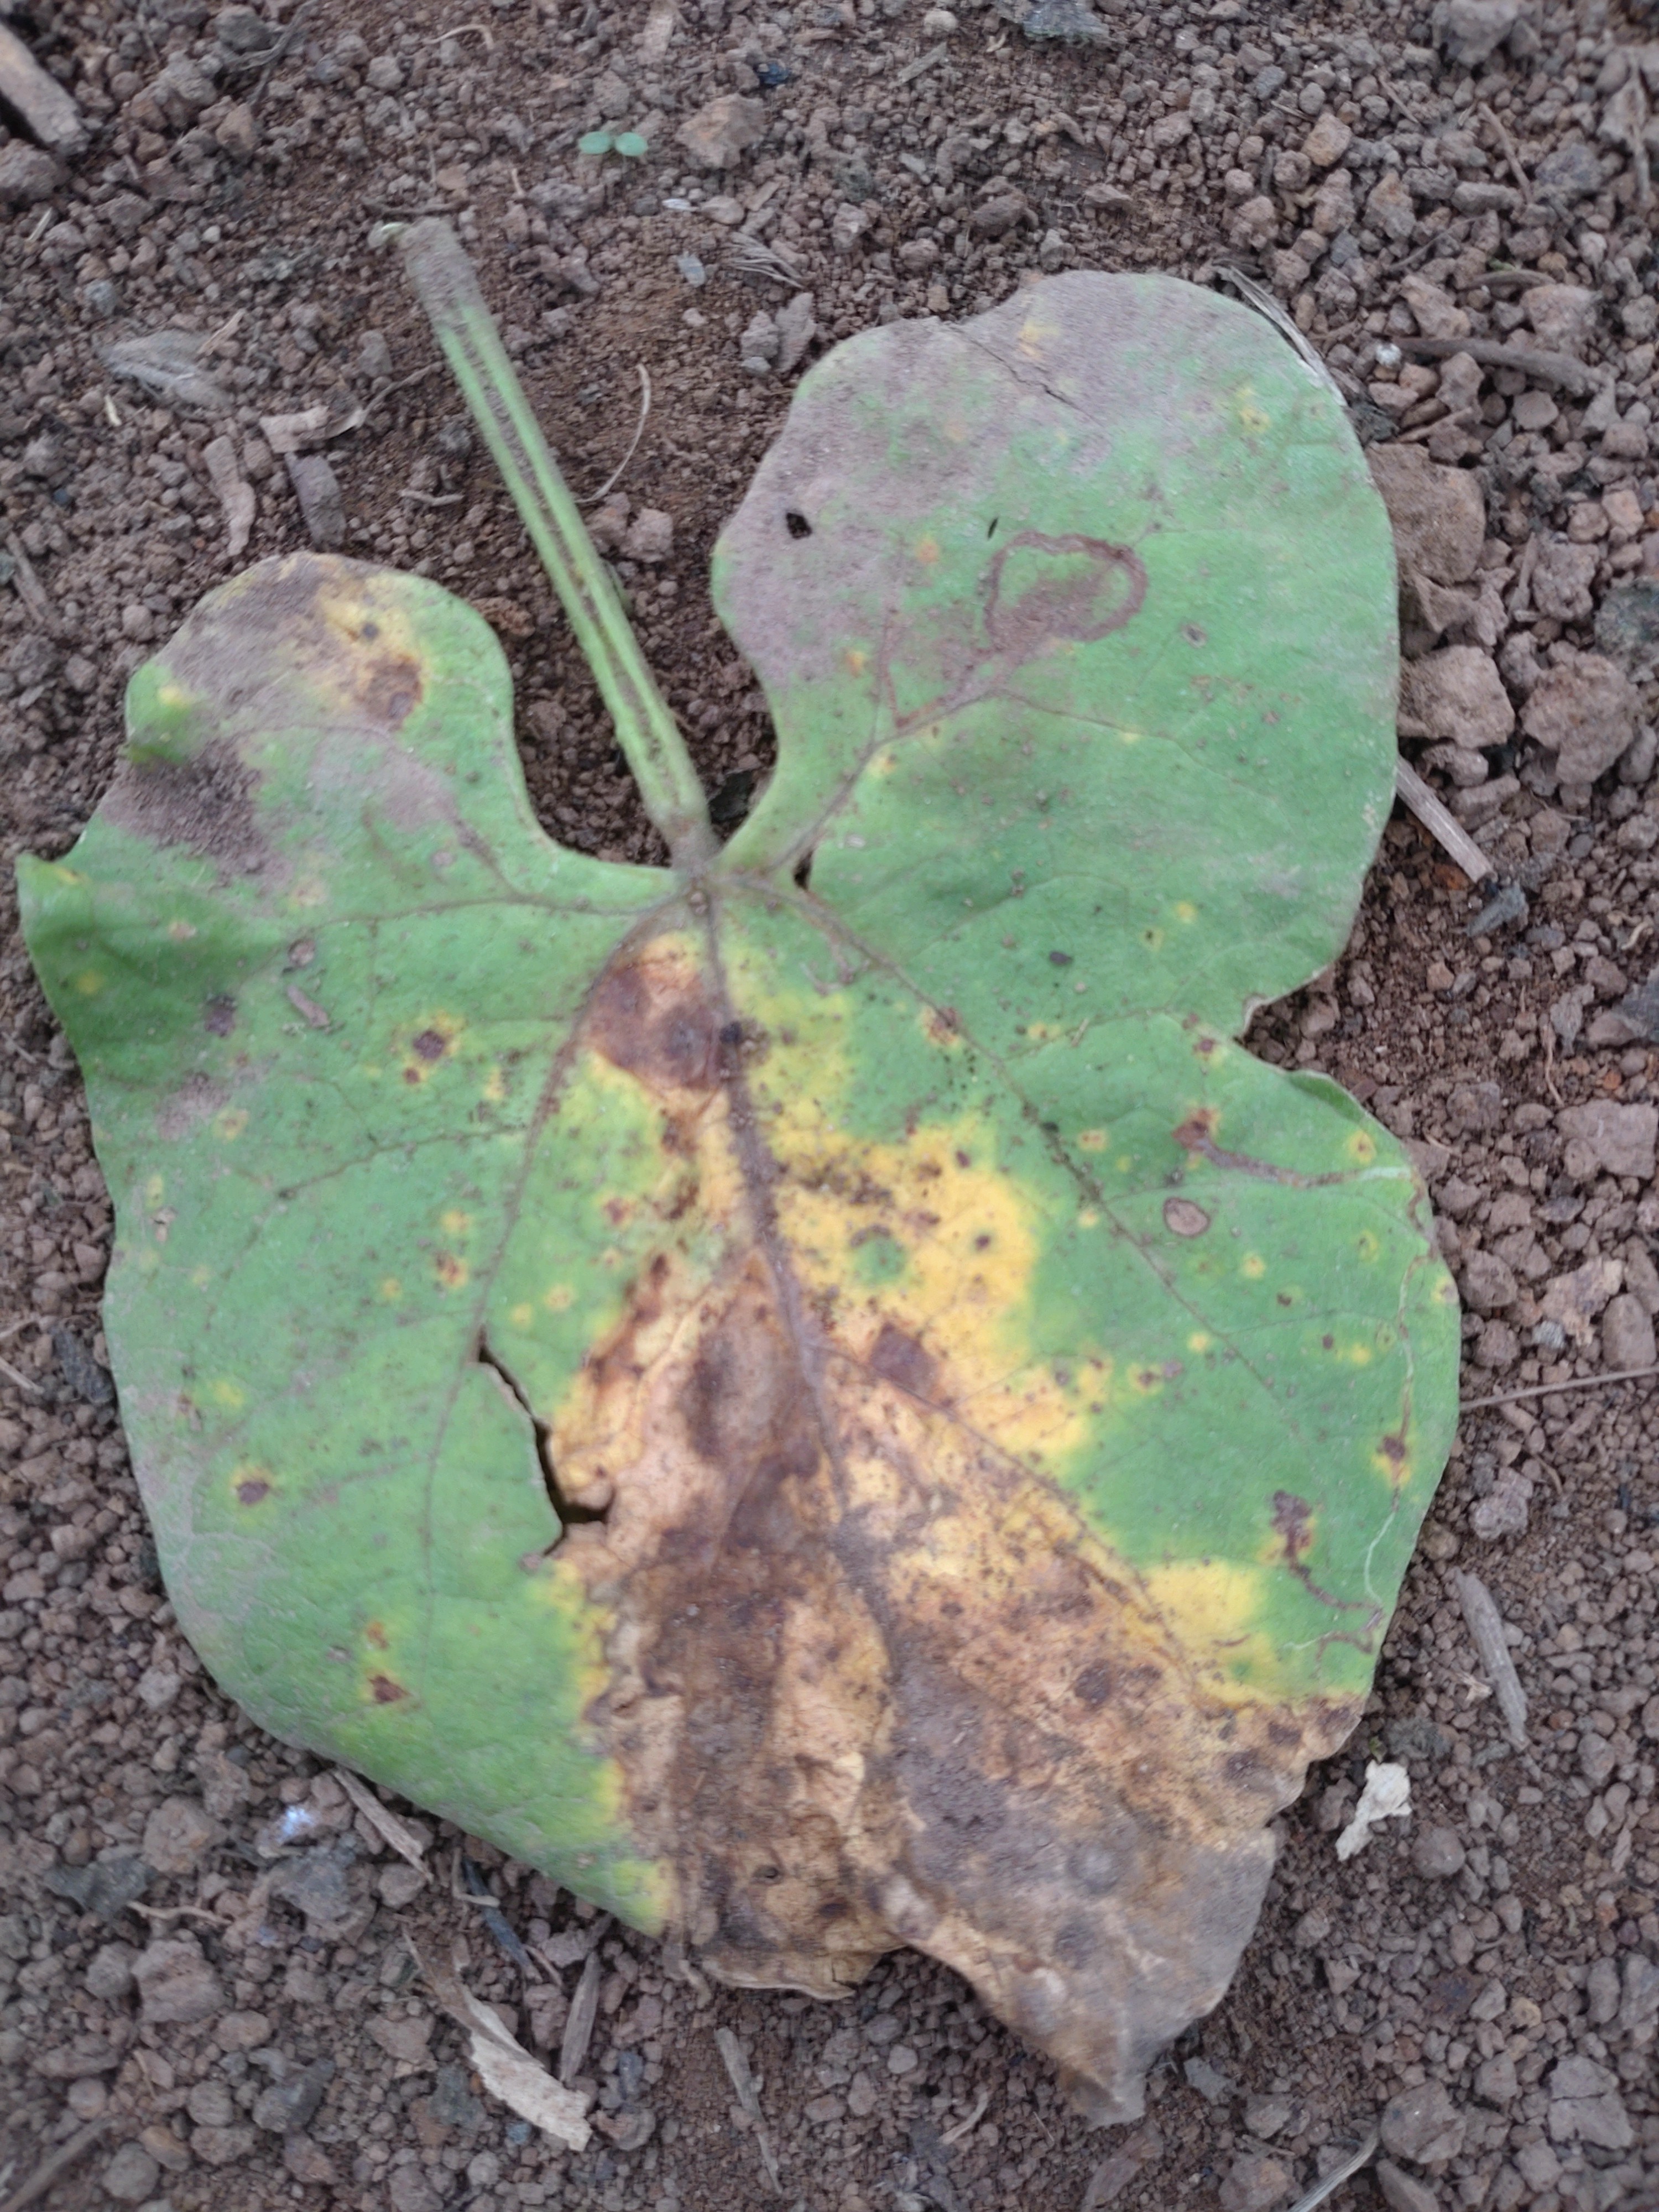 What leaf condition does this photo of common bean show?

anthracnose
